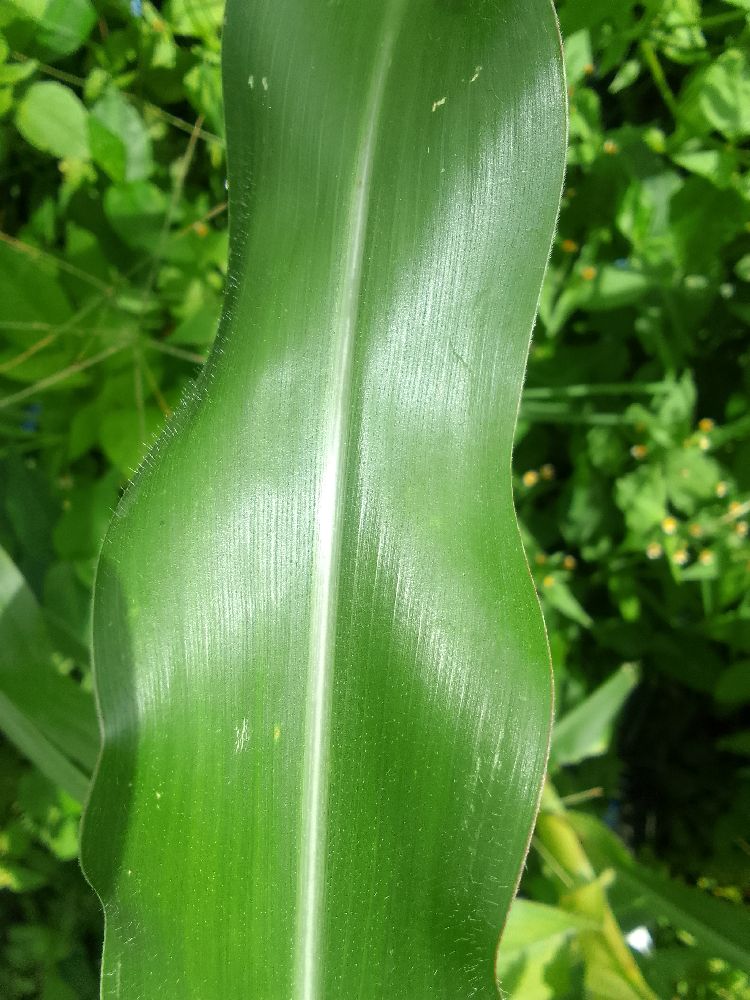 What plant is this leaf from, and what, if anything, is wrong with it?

maize, healthy
